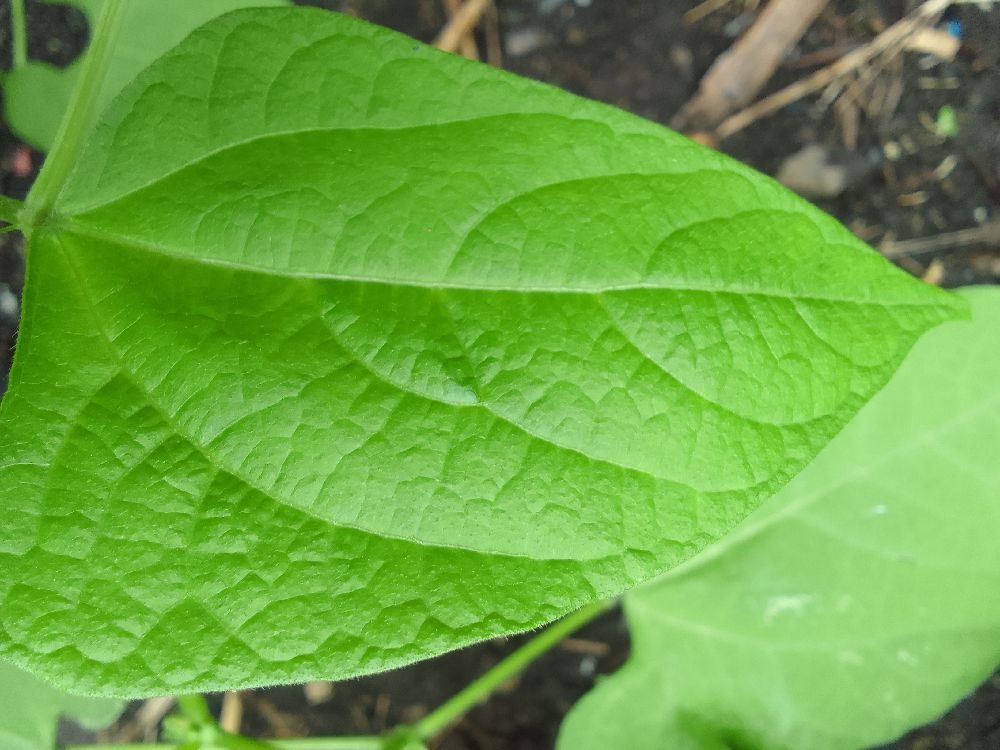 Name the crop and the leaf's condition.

common bean, healthy
